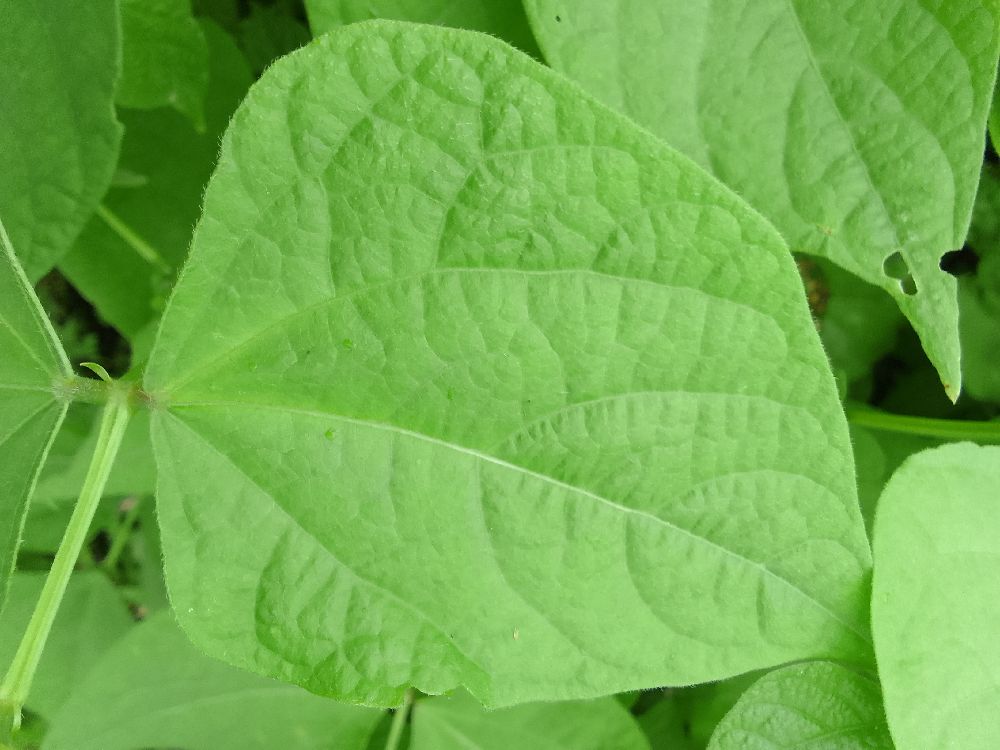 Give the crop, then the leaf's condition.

common bean, healthy
